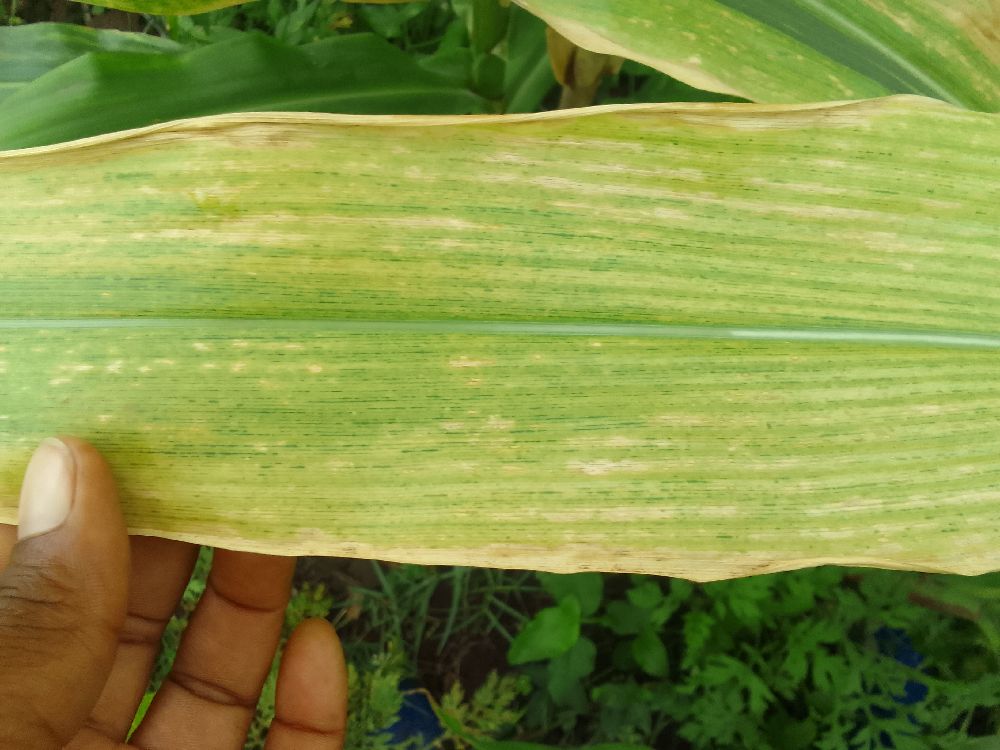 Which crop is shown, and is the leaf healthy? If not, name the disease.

maize, maize lethal necrosis
